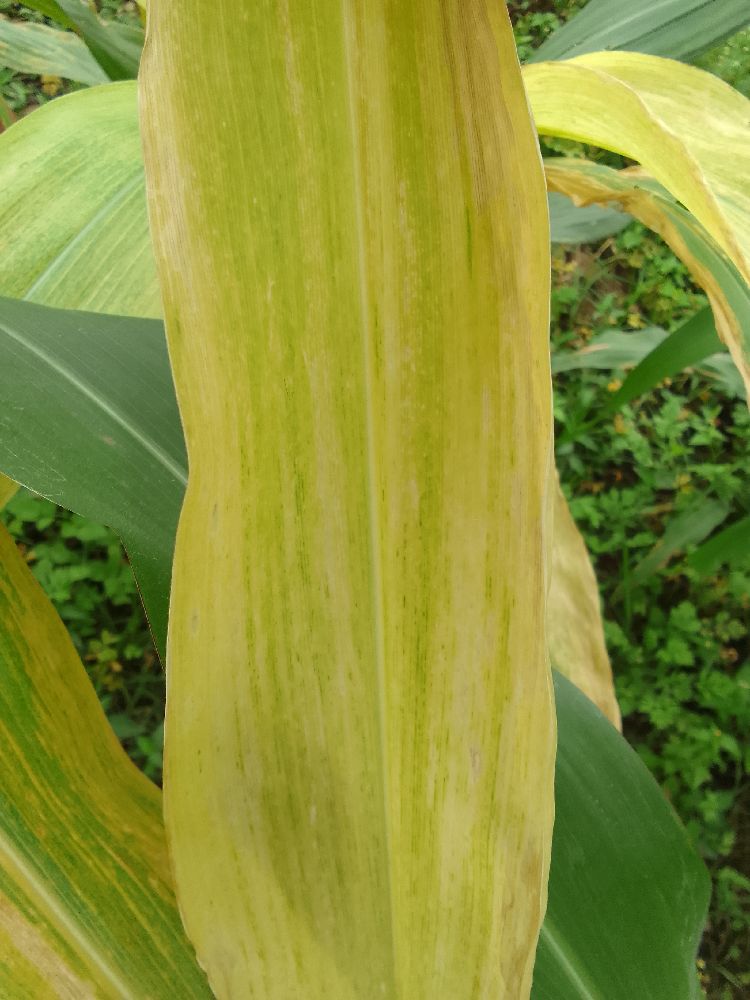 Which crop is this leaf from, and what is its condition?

maize, maize lethal necrosis
